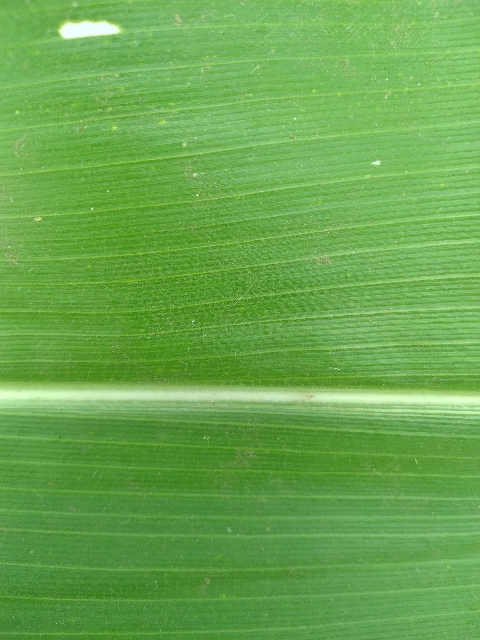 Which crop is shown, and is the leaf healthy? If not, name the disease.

maize, healthy
